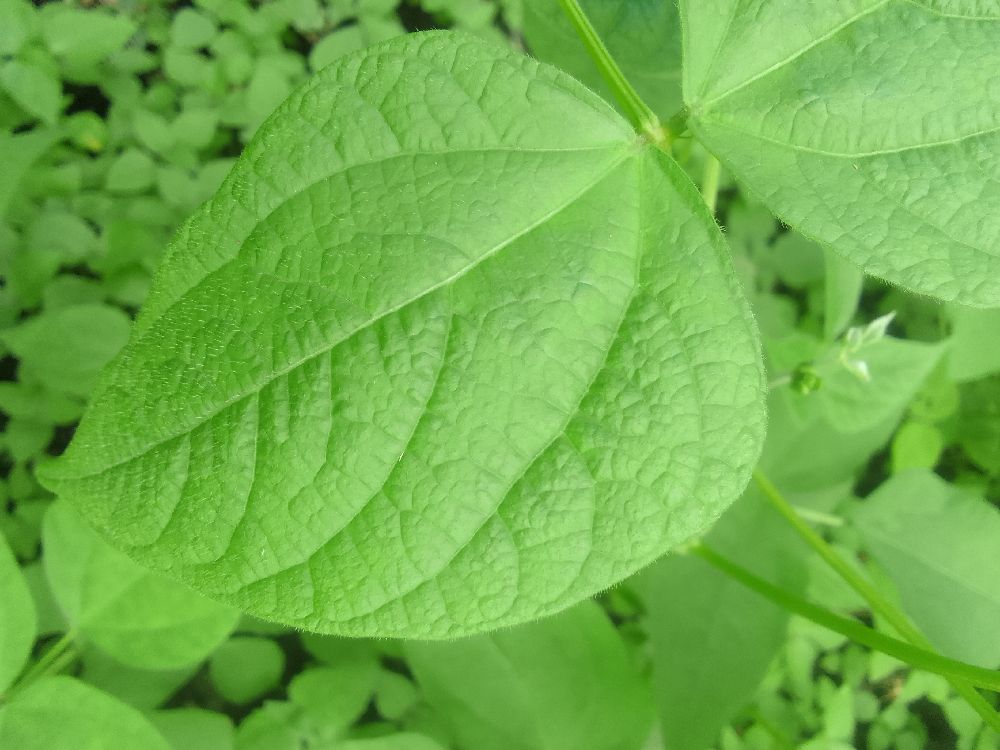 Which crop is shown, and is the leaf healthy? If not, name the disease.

common bean, healthy
